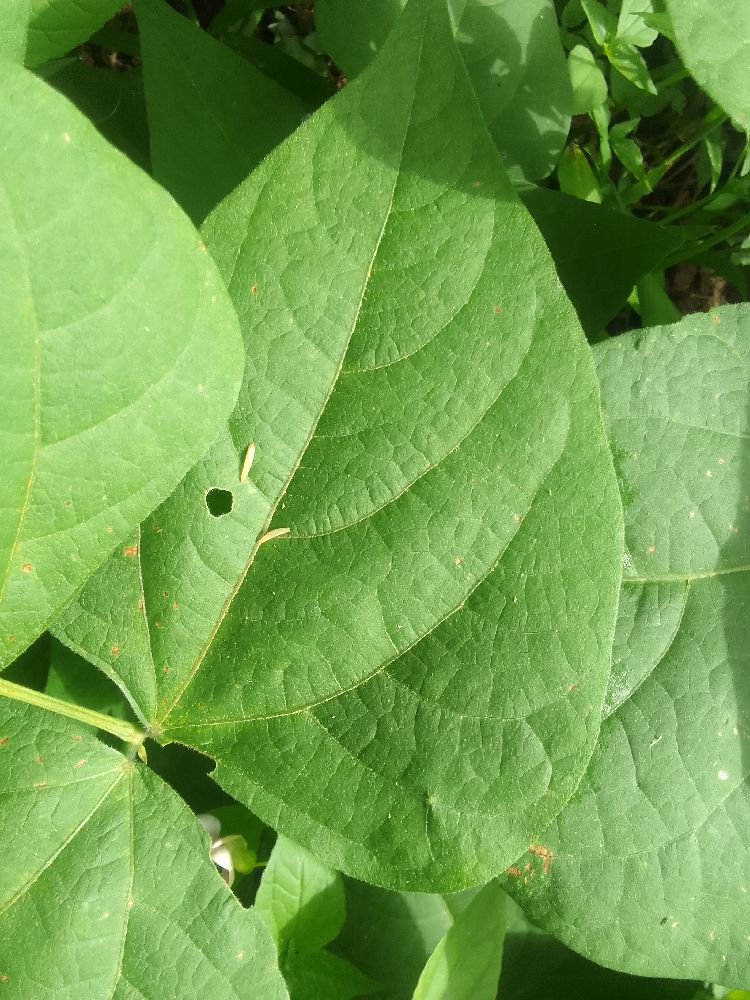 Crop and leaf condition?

common bean, healthy
